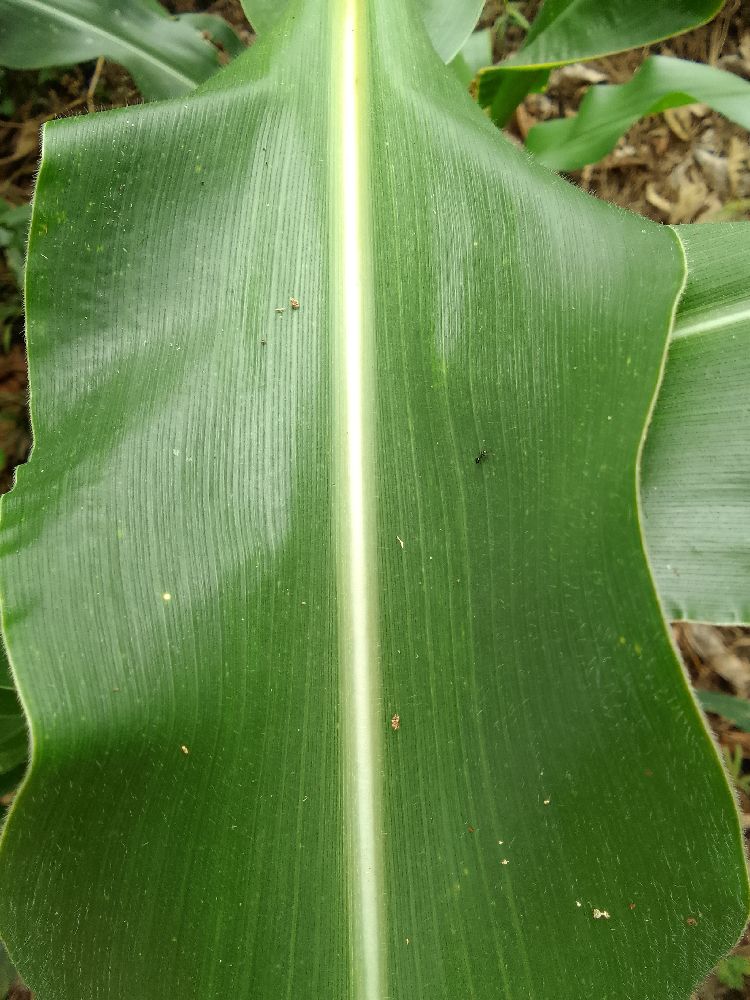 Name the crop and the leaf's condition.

maize, healthy
